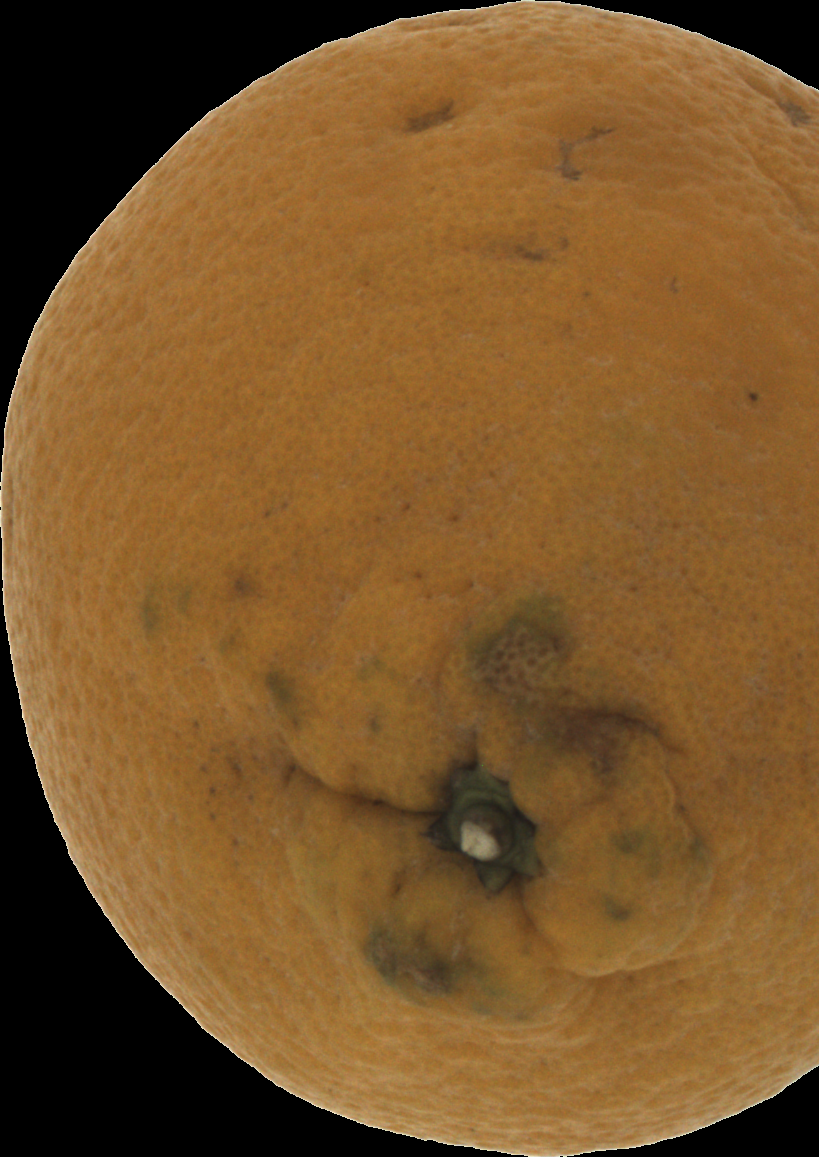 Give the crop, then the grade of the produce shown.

orange, bad
